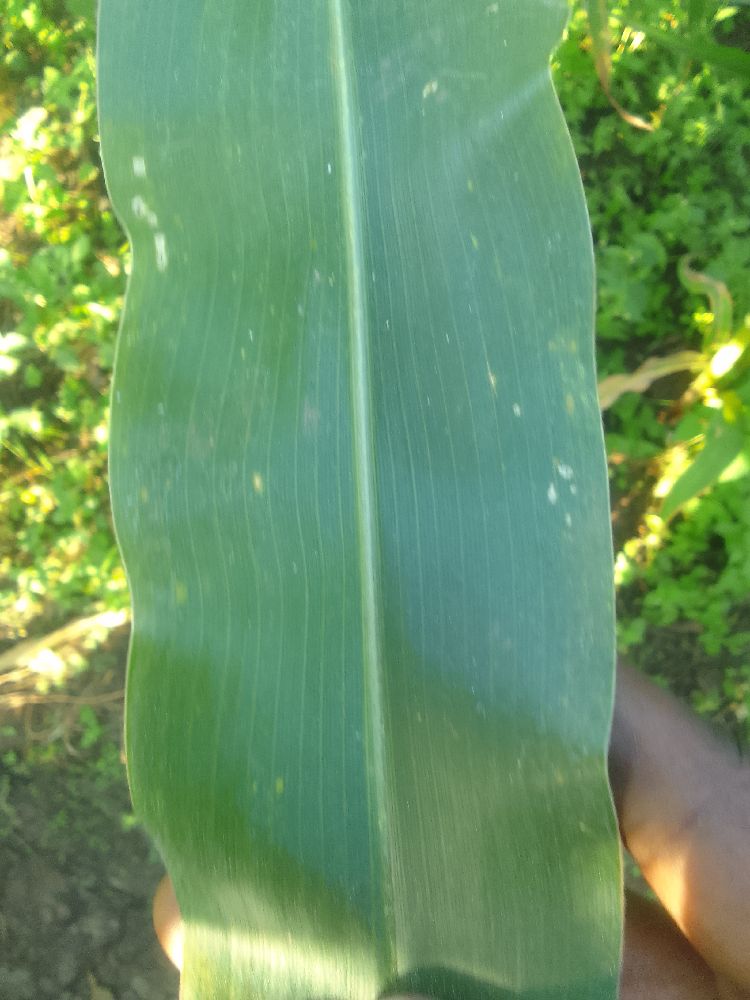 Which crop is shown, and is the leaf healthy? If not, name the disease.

maize, healthy
